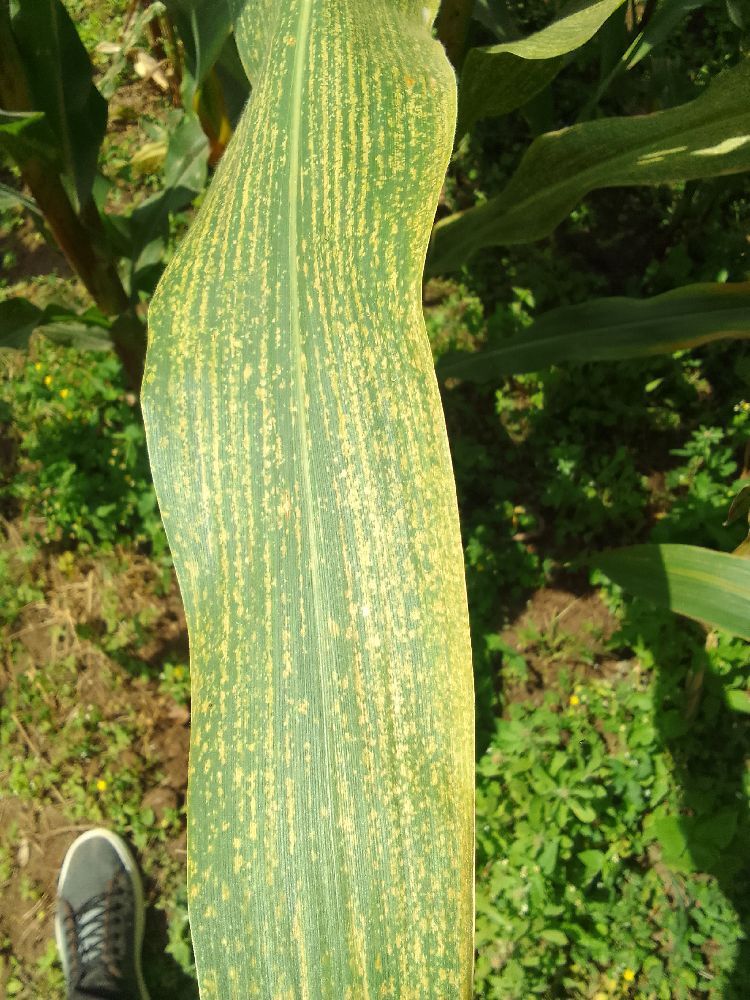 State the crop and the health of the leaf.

maize, maize streak virus
